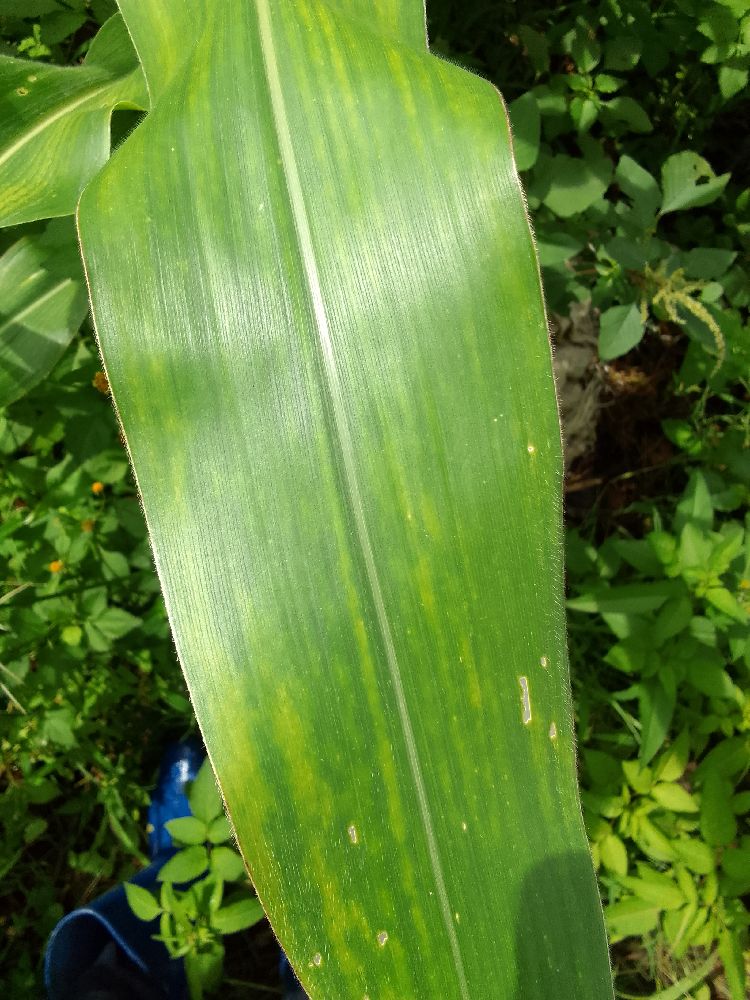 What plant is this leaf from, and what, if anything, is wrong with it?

maize, maize lethal necrosis
